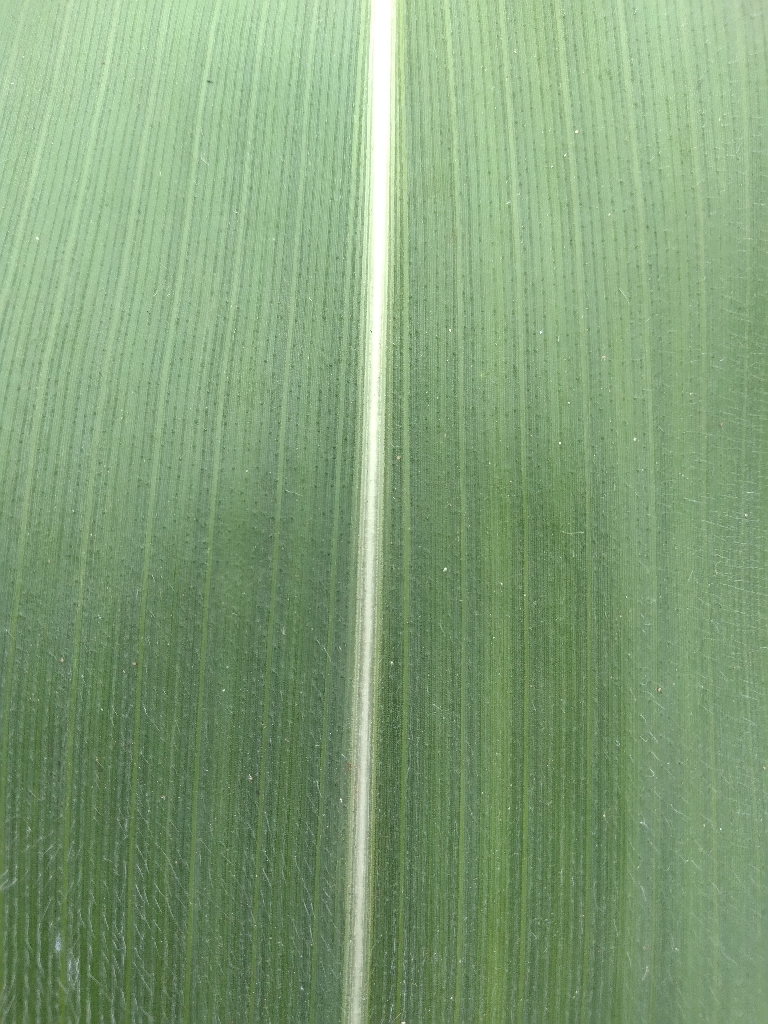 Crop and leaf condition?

maize, healthy
